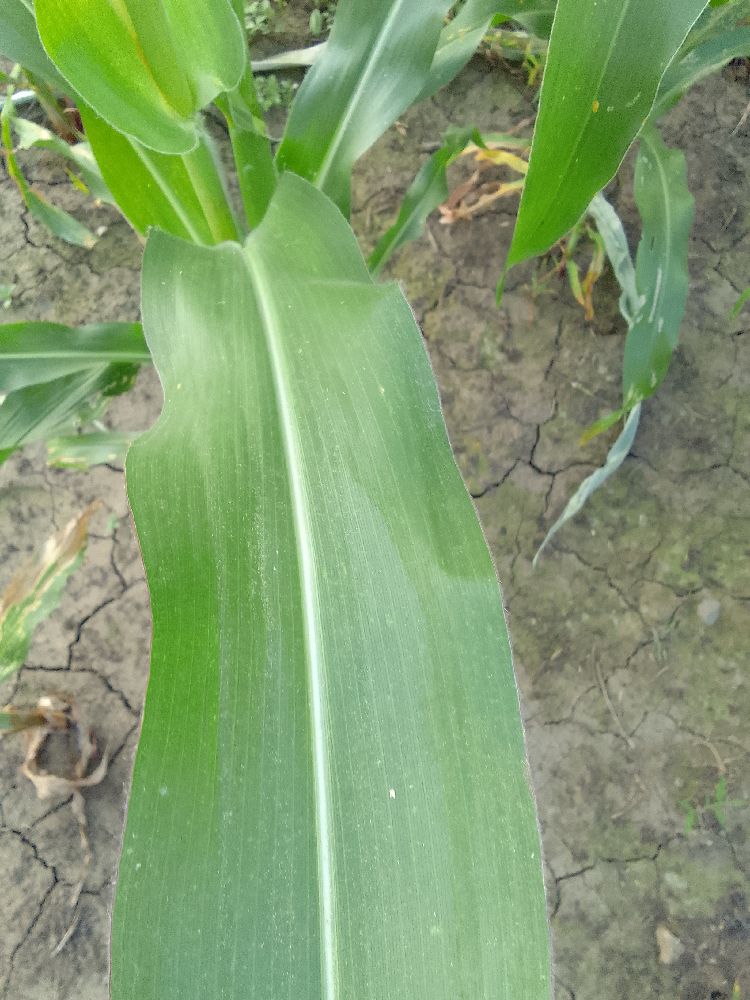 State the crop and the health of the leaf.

maize, healthy
